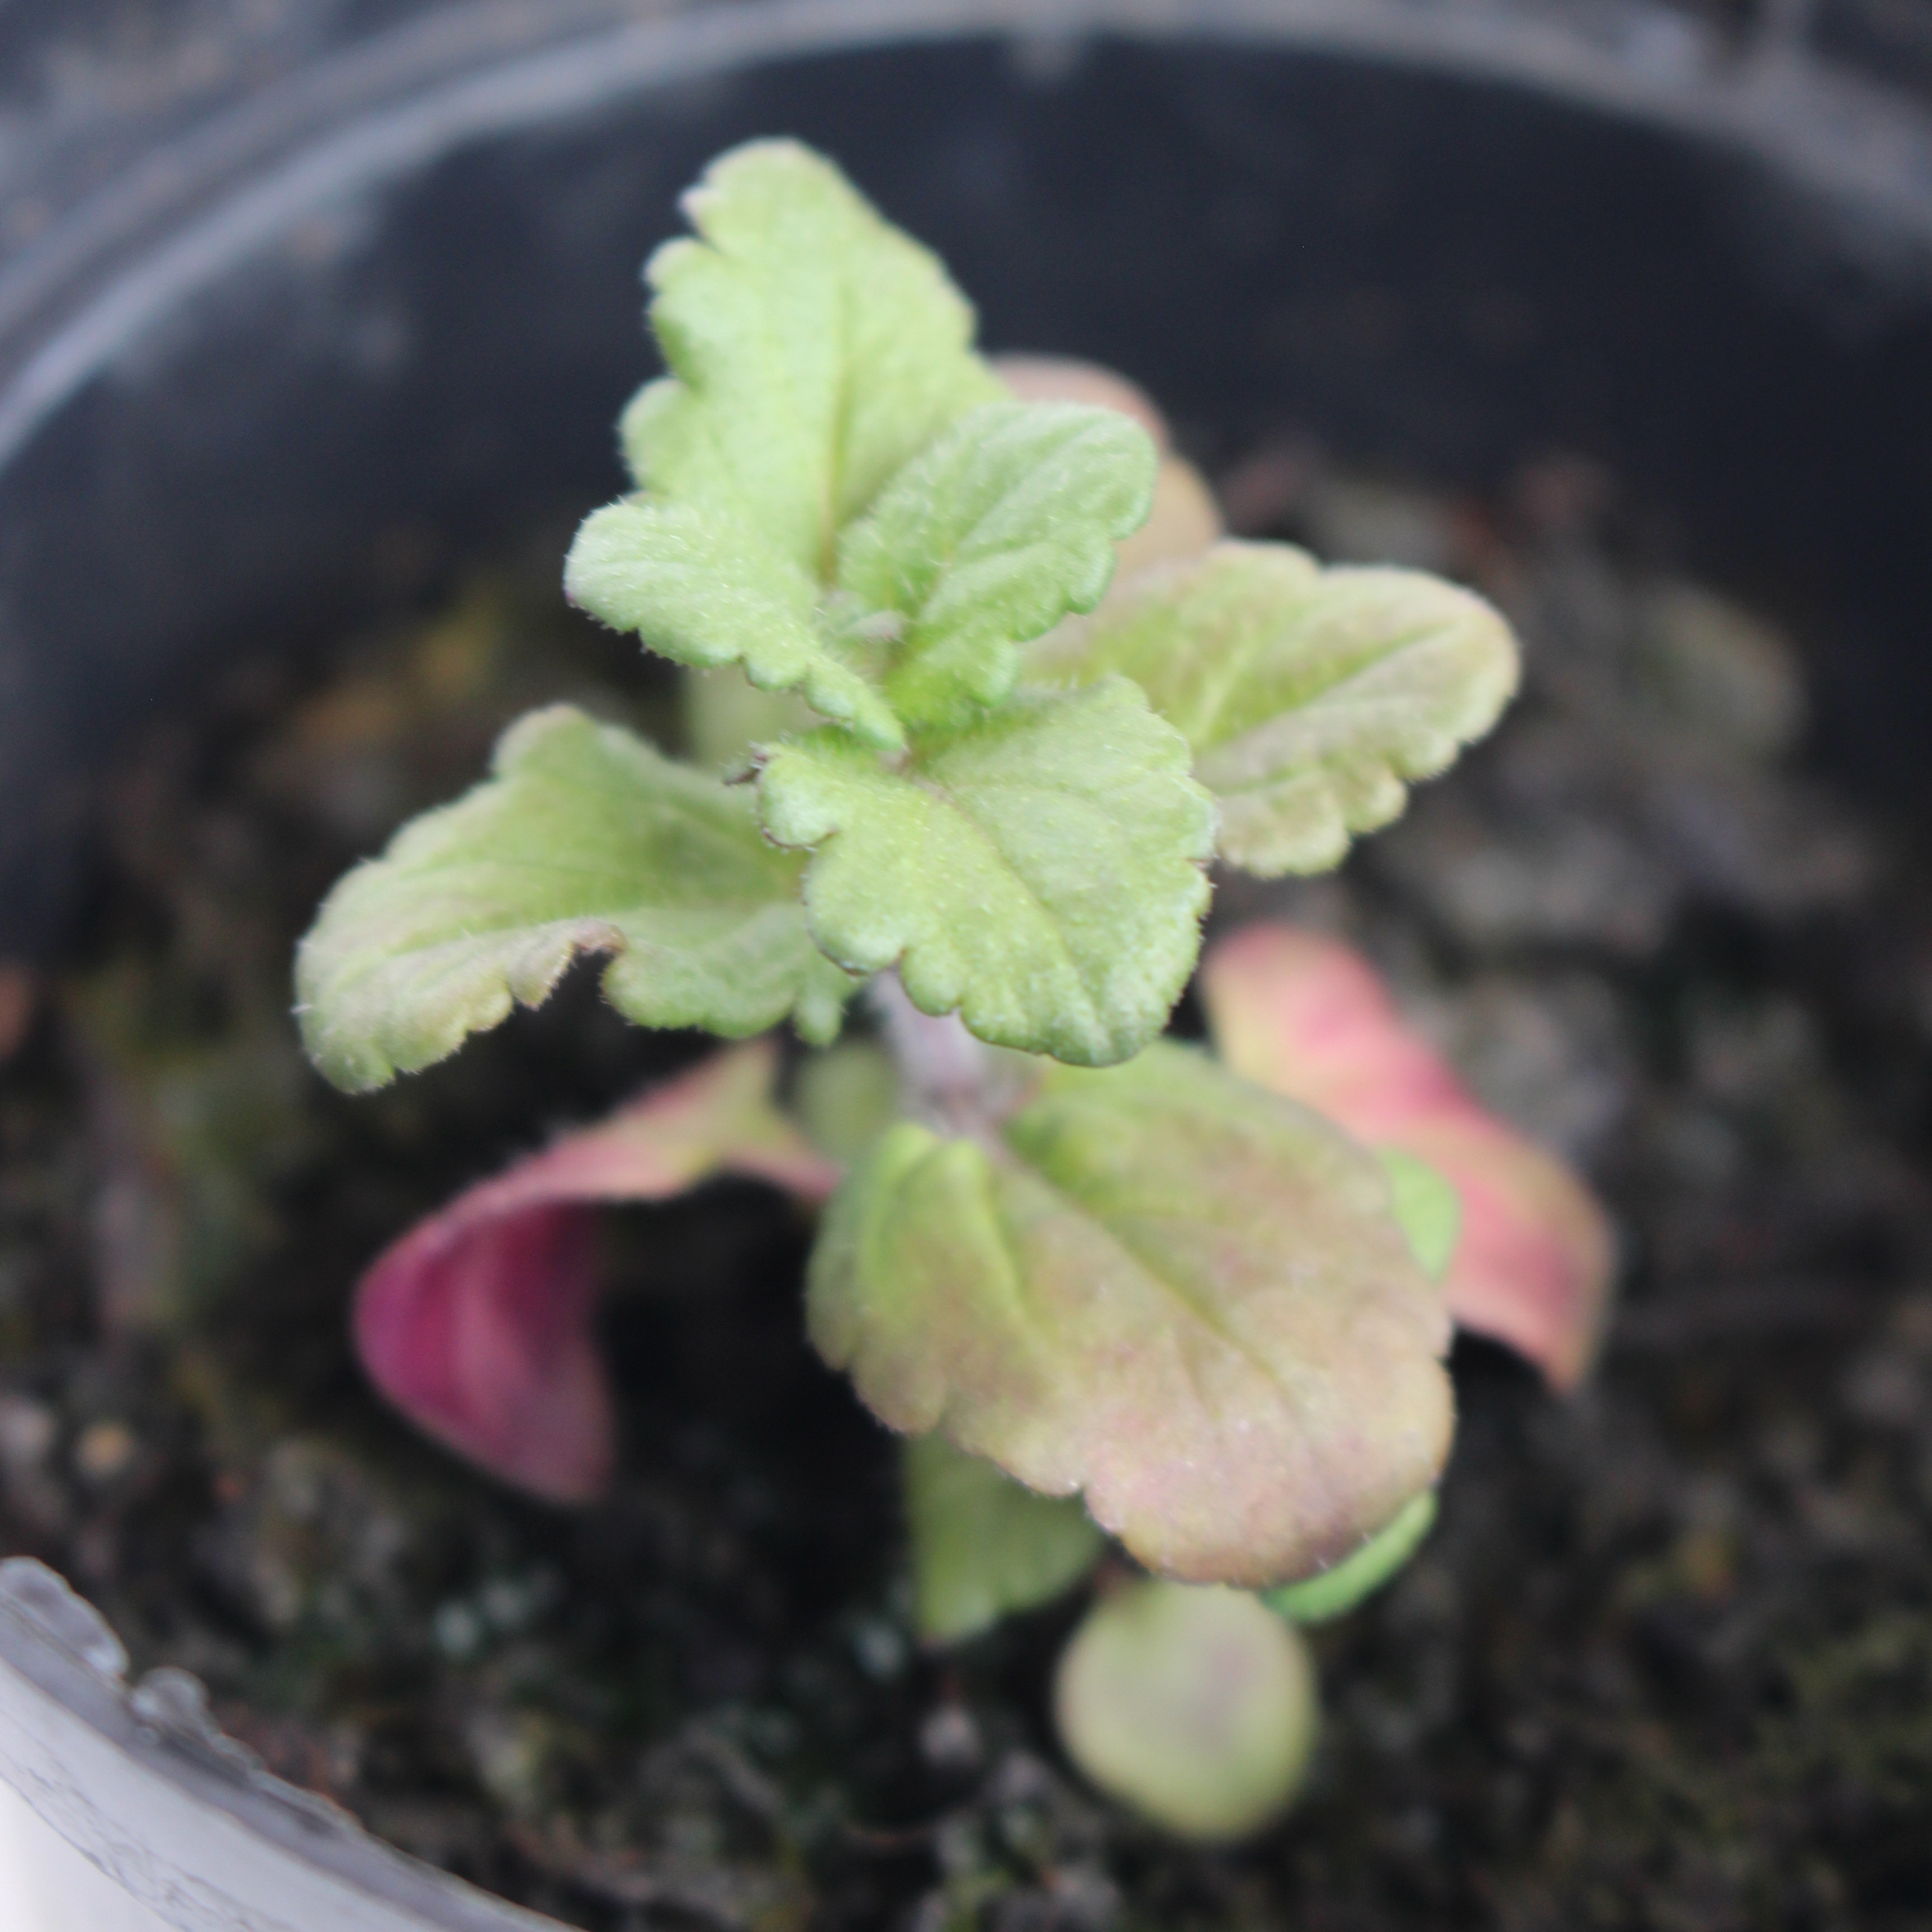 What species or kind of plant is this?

Veronica persica
